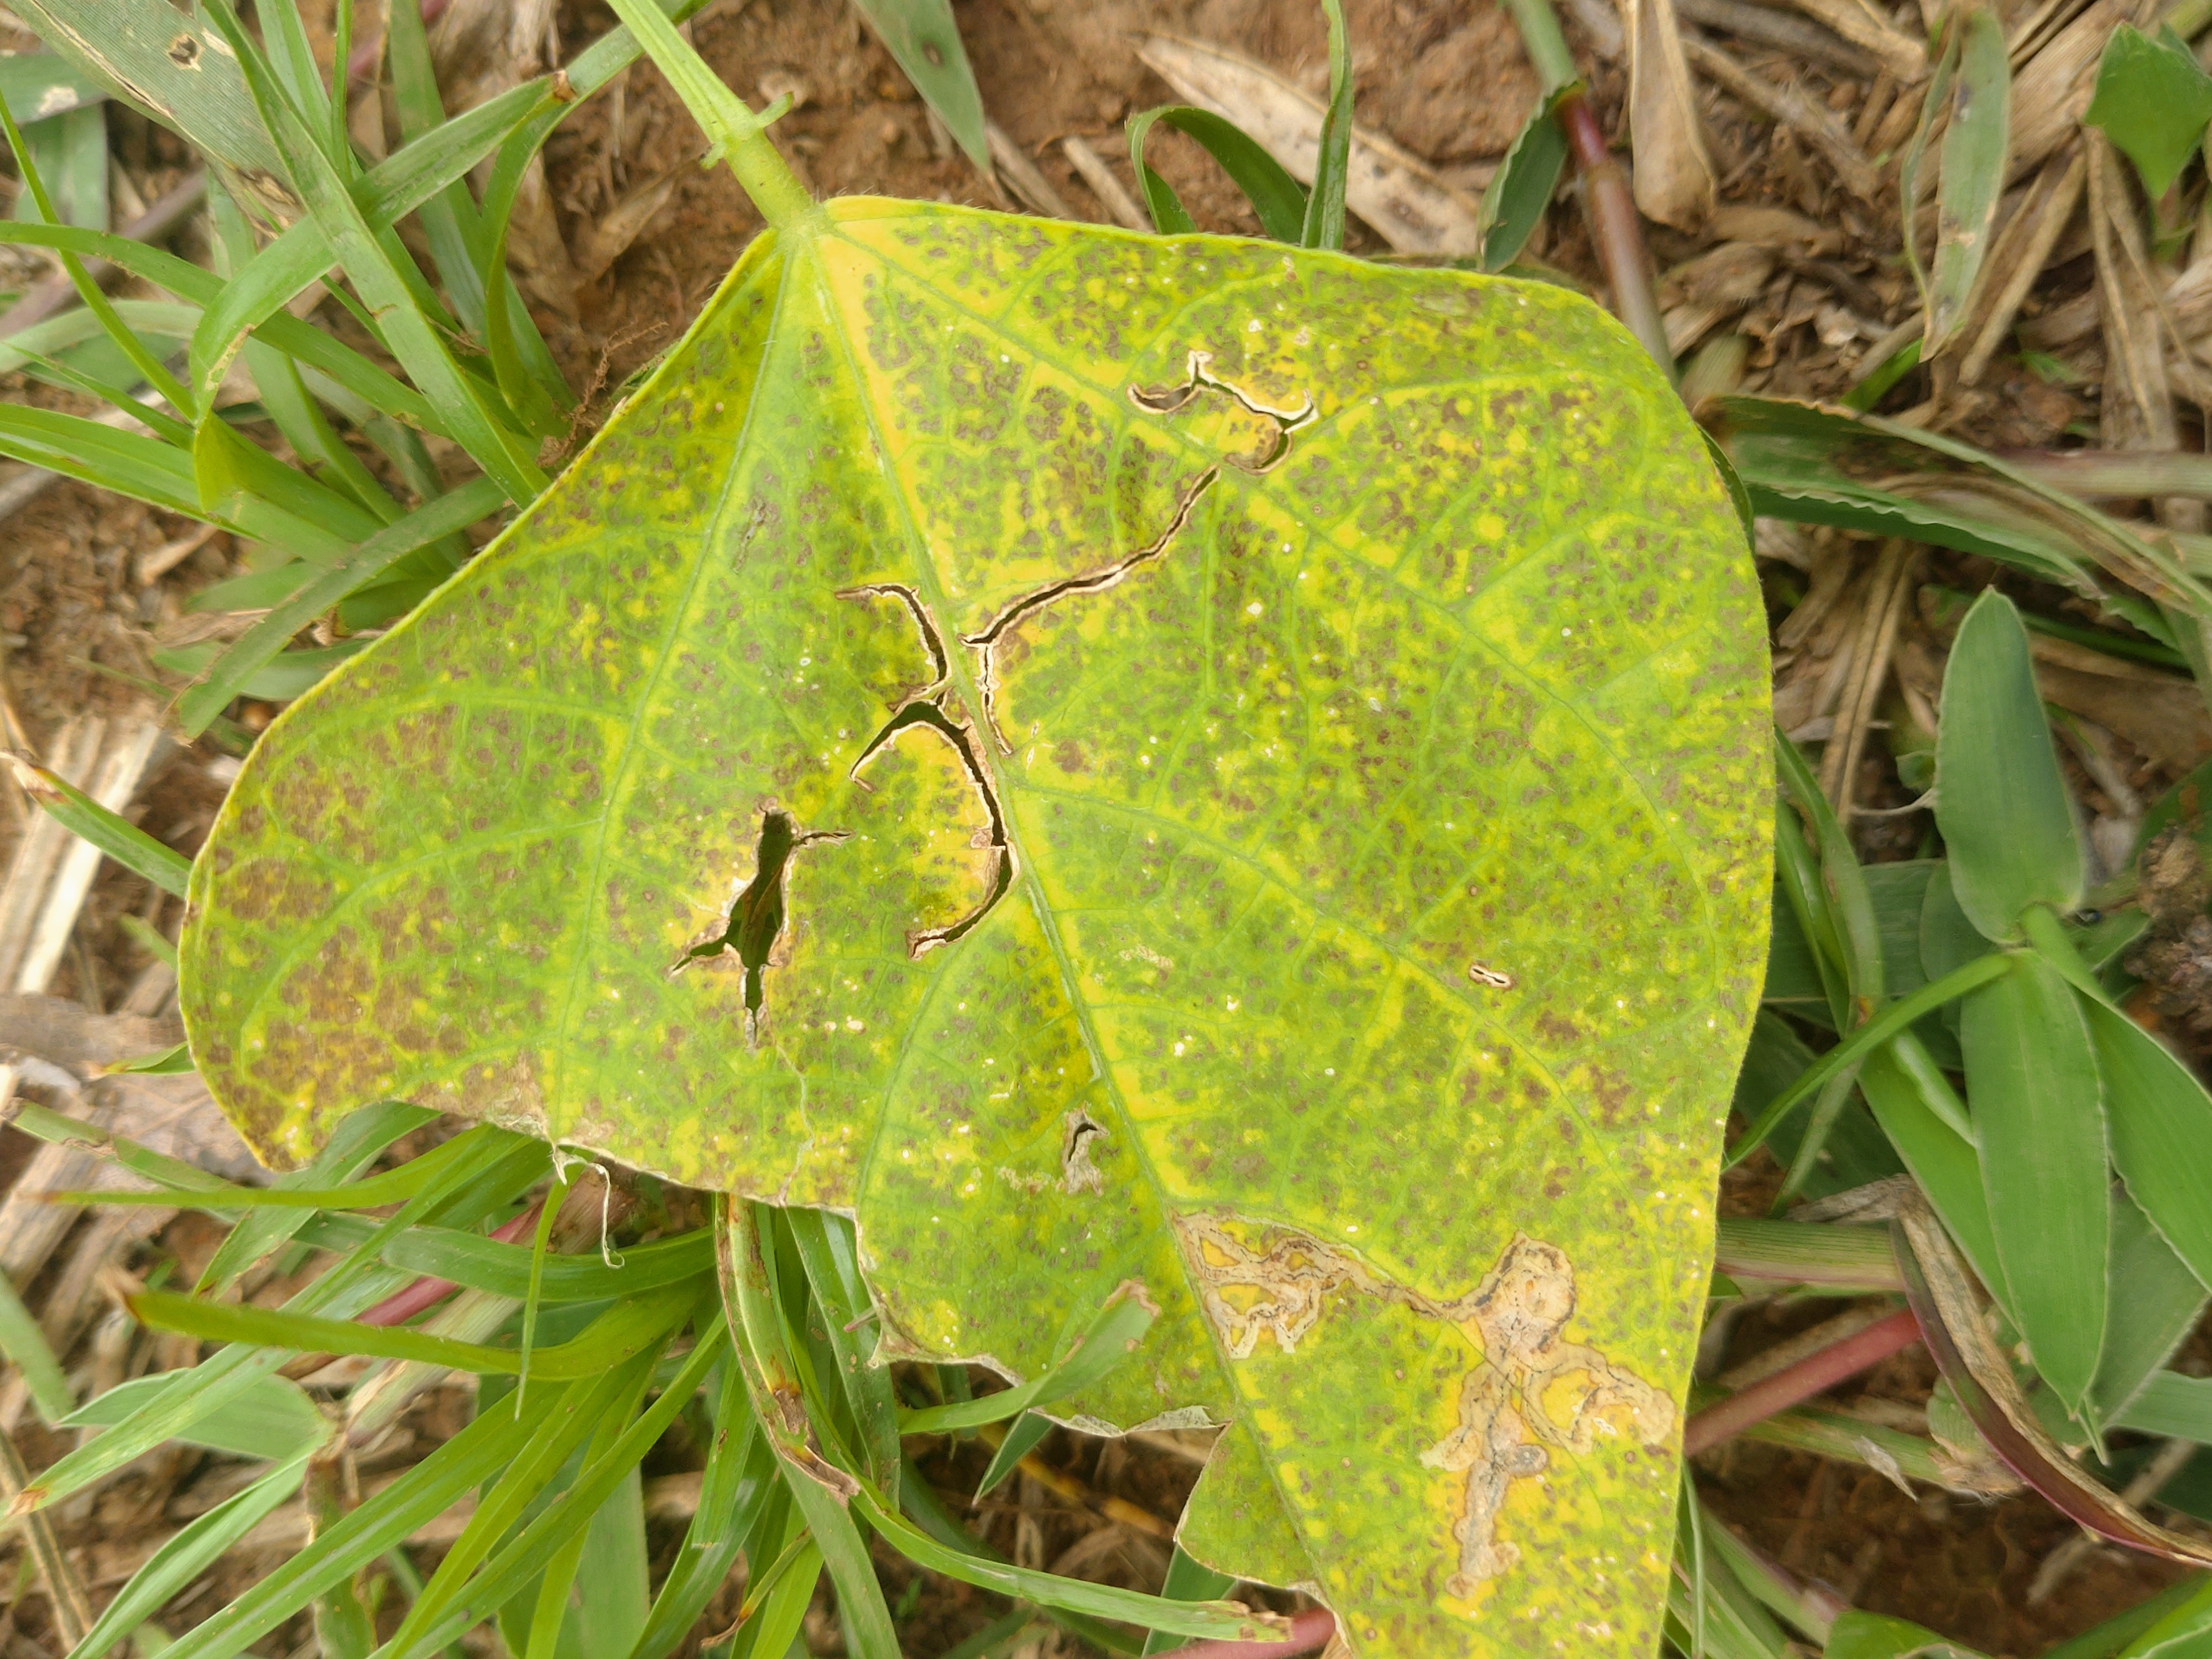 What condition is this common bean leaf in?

anthracnose
